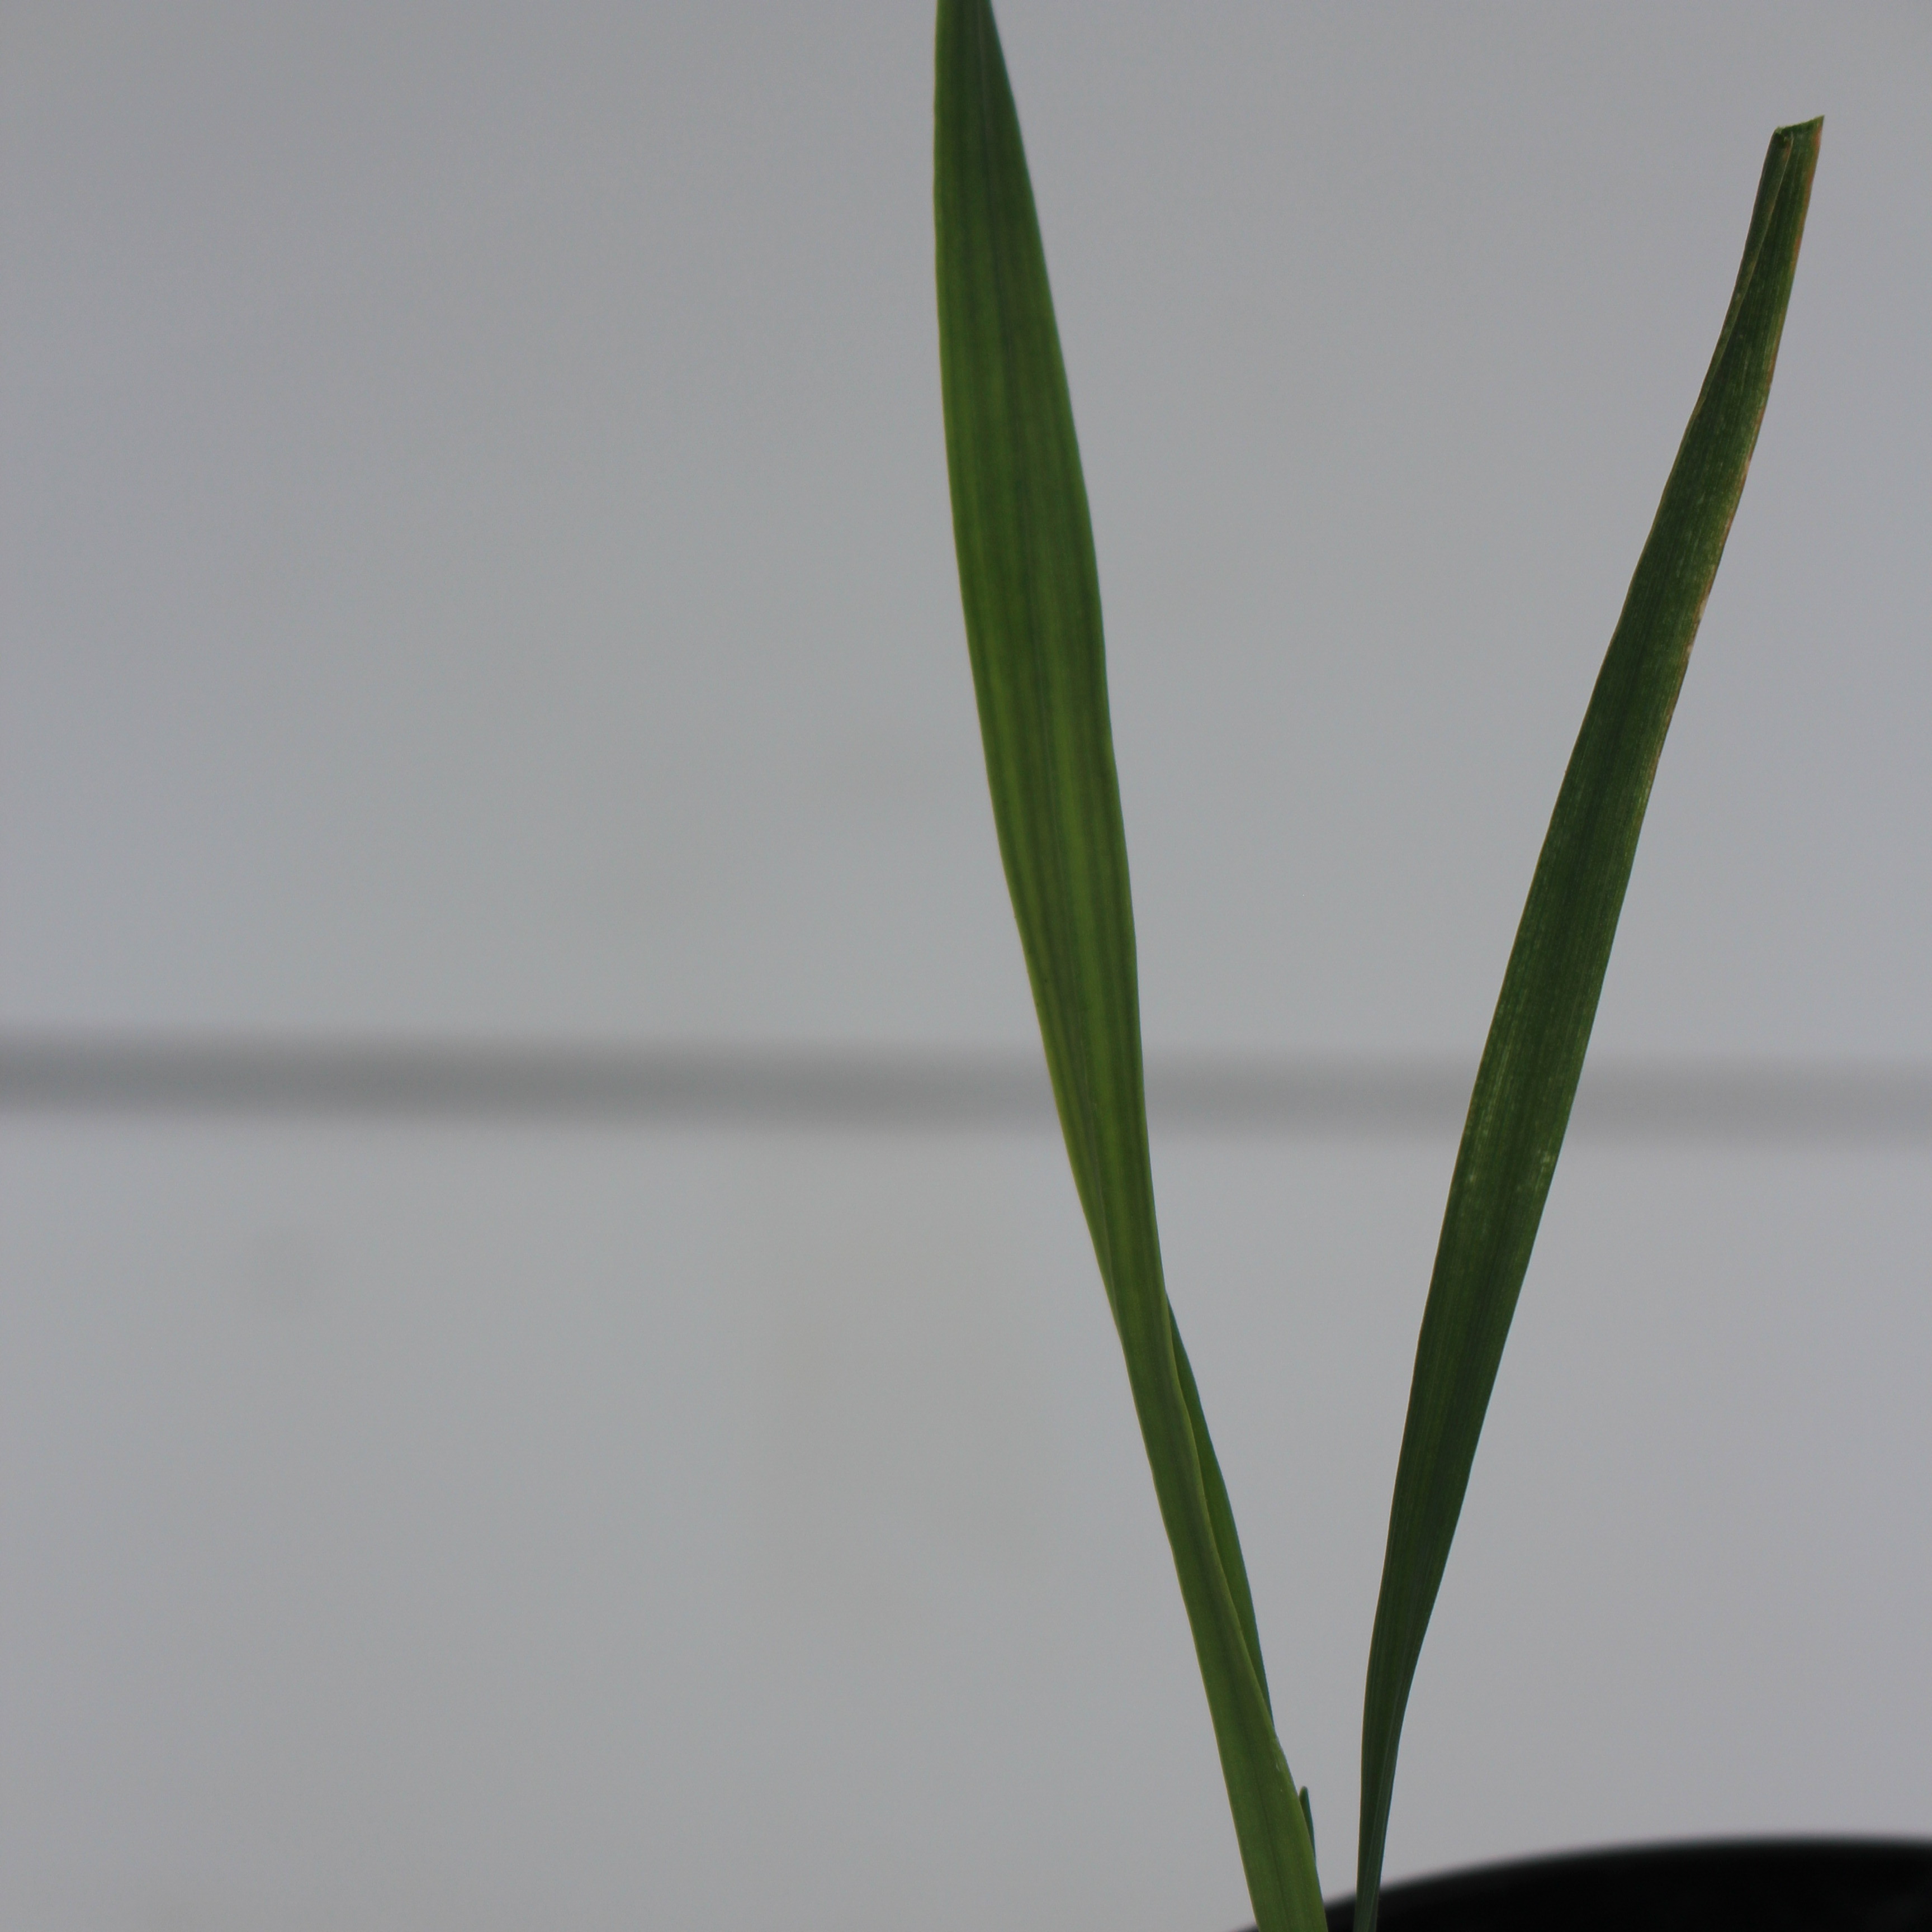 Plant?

Avena sterilis
